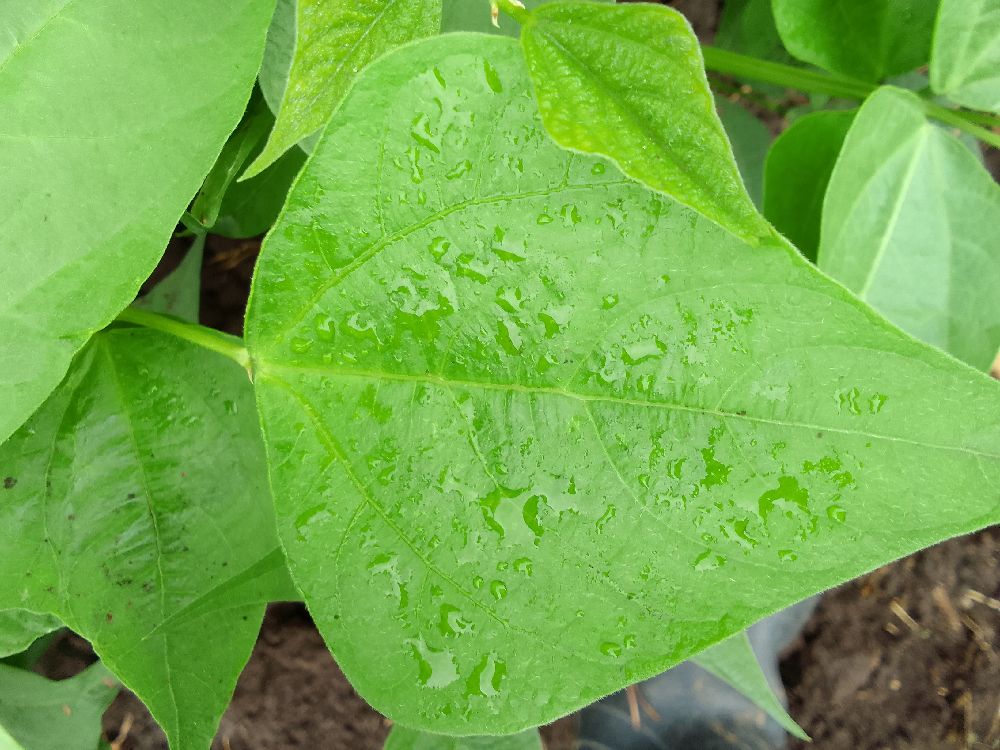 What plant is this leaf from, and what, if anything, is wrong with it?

common bean, healthy
